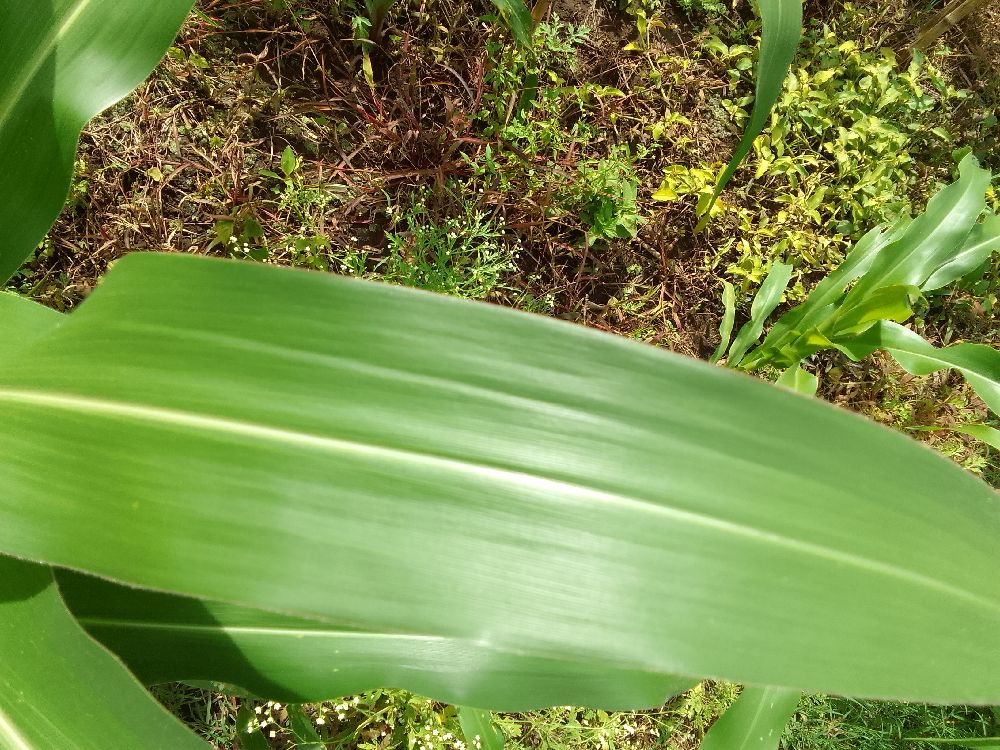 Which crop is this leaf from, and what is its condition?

maize, healthy
